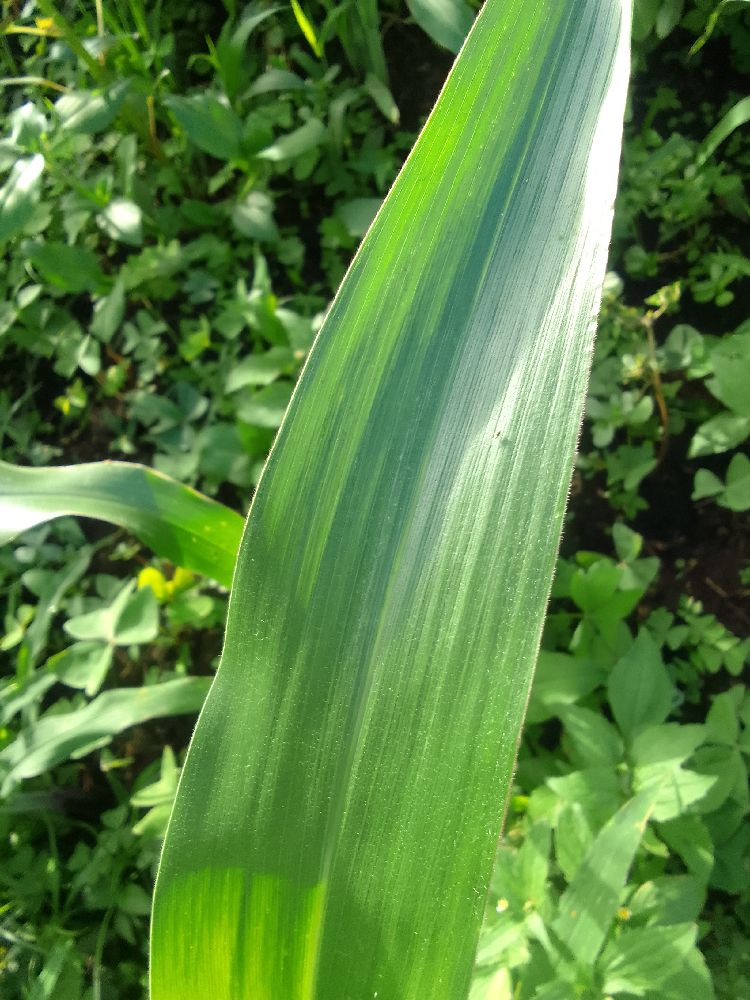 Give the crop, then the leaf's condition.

maize, healthy
